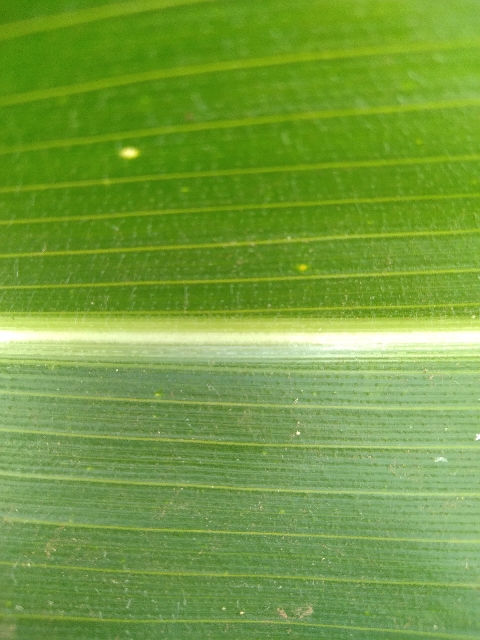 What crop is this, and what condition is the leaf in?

maize, healthy
